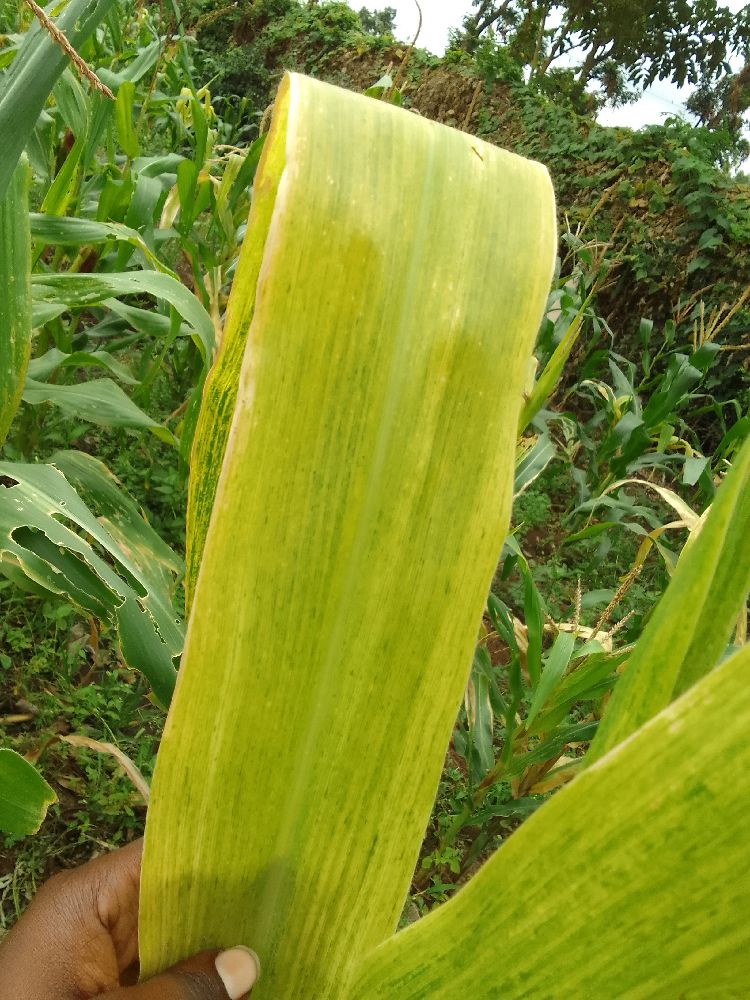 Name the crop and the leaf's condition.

maize, maize lethal necrosis
